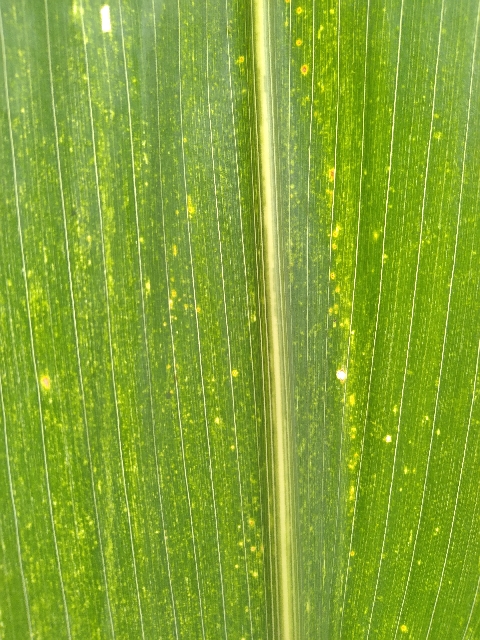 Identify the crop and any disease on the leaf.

maize, maize lethal necrosis
